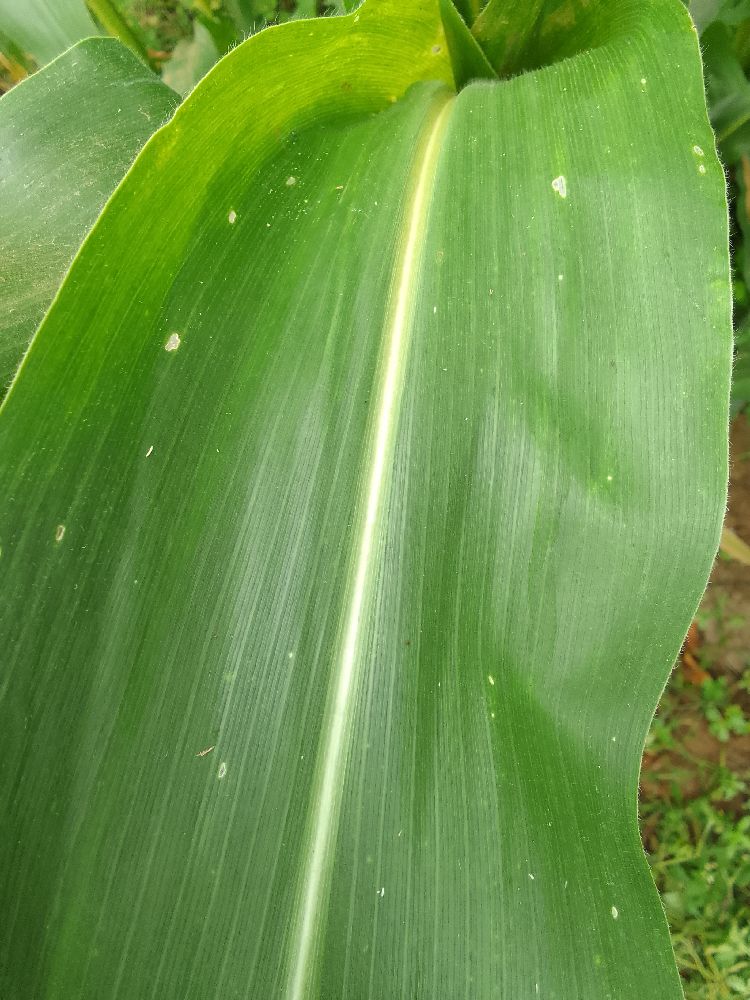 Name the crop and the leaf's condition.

maize, healthy
